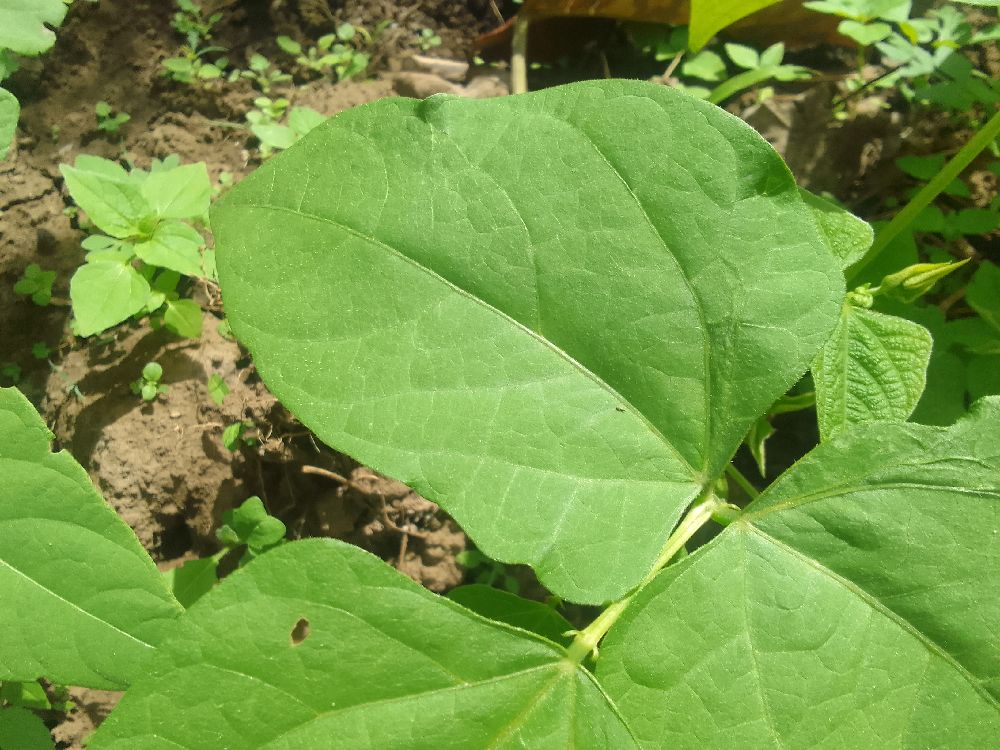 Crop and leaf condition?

common bean, healthy
